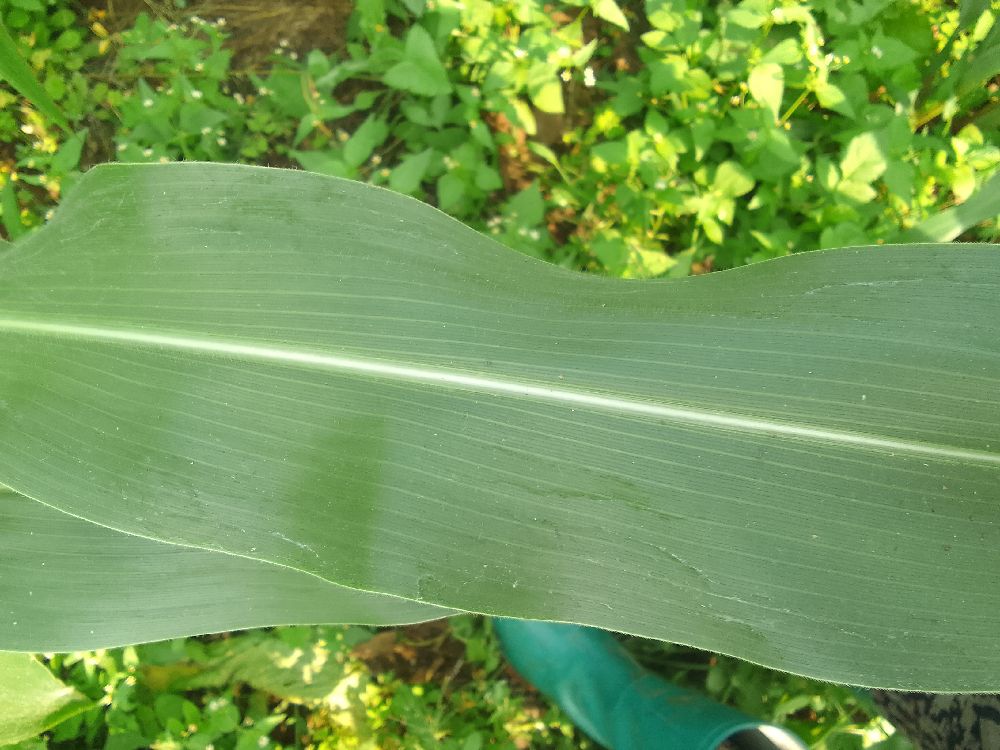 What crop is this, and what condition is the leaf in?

maize, healthy
